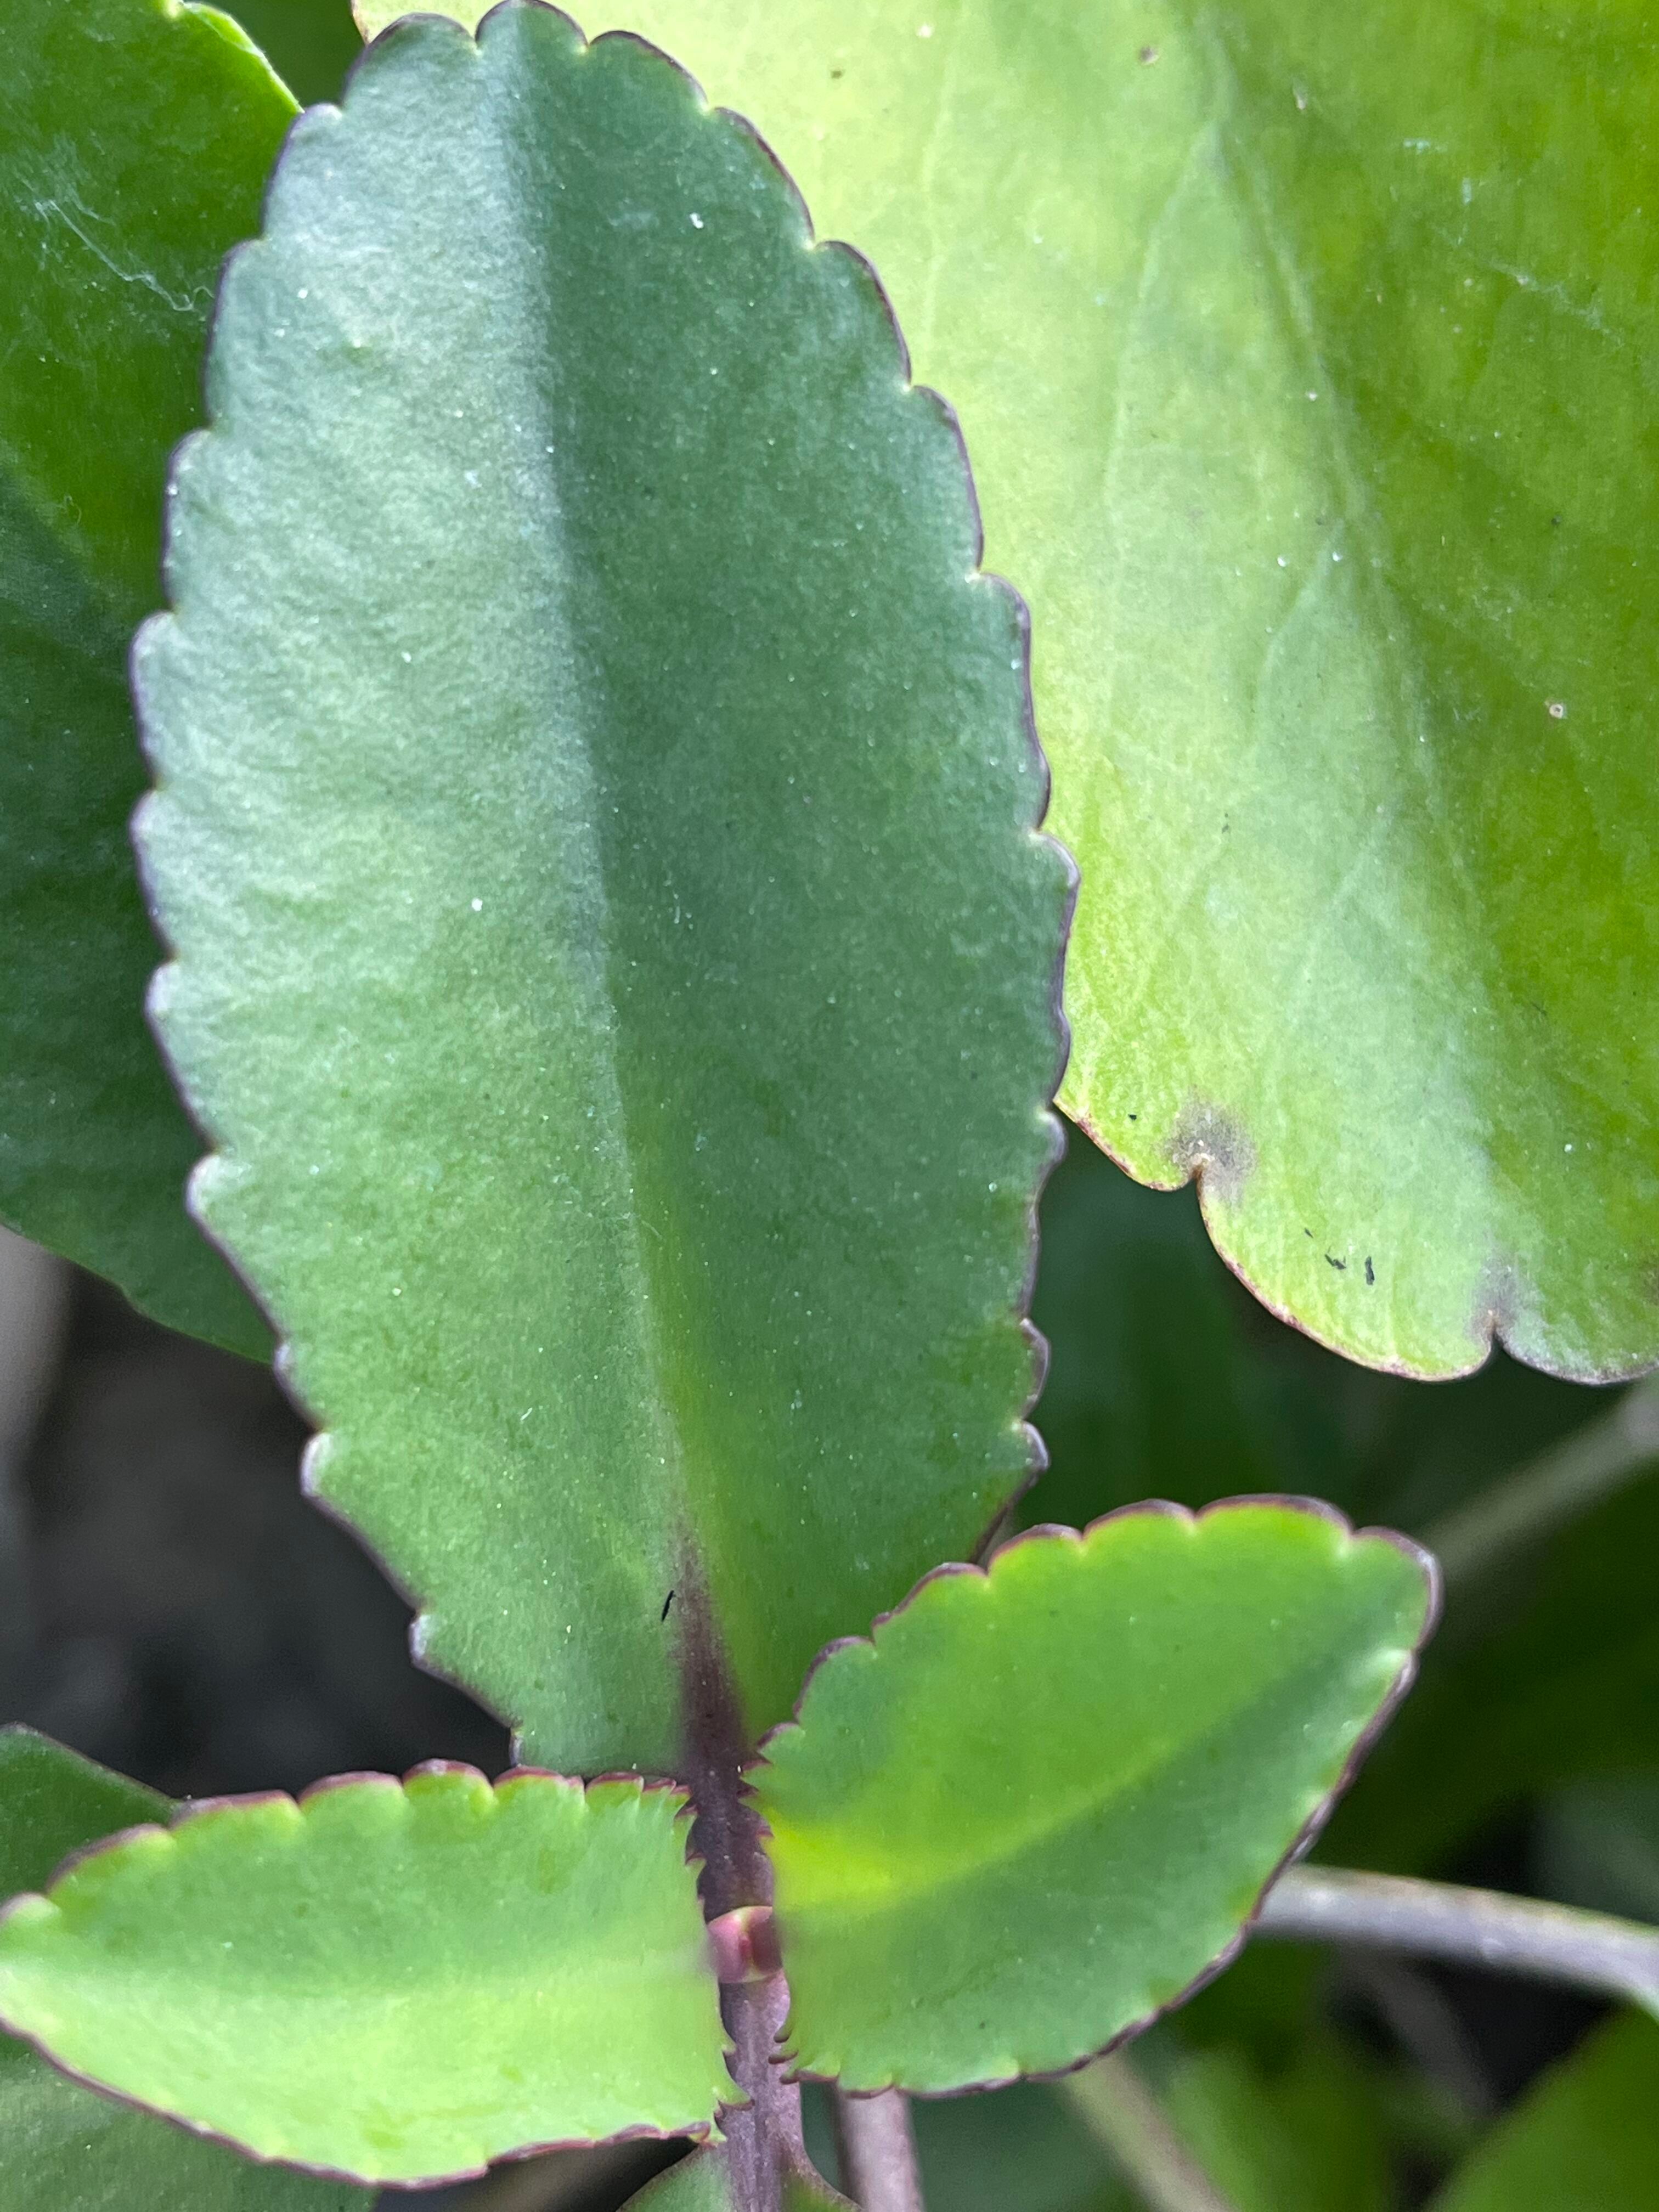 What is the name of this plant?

pathorkuci
